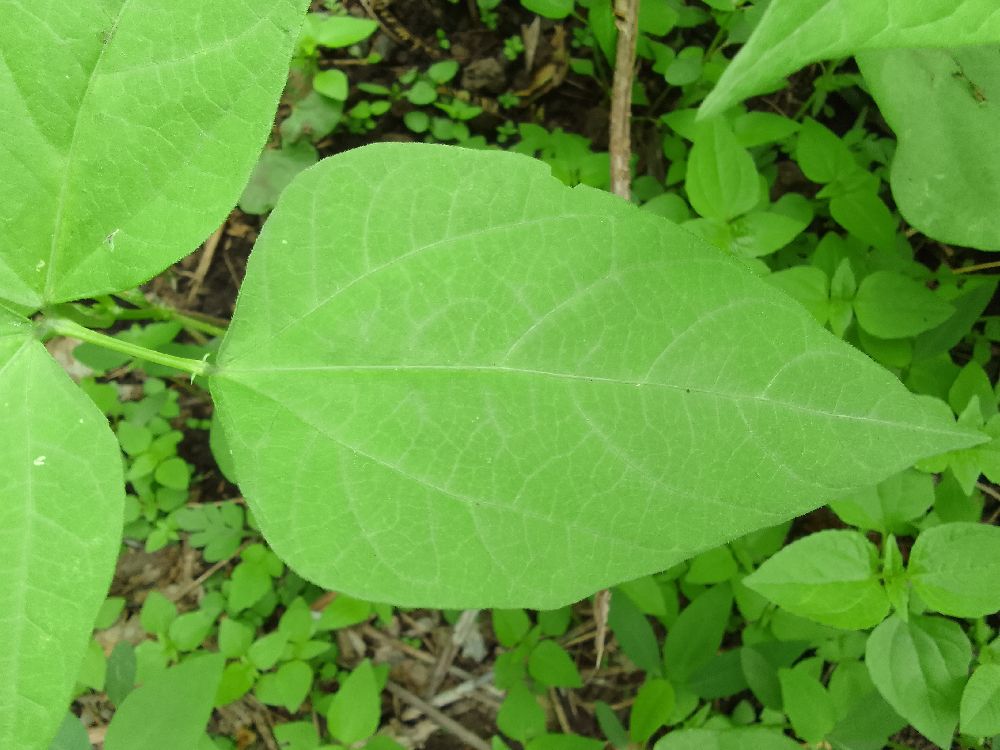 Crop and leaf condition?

common bean, healthy
